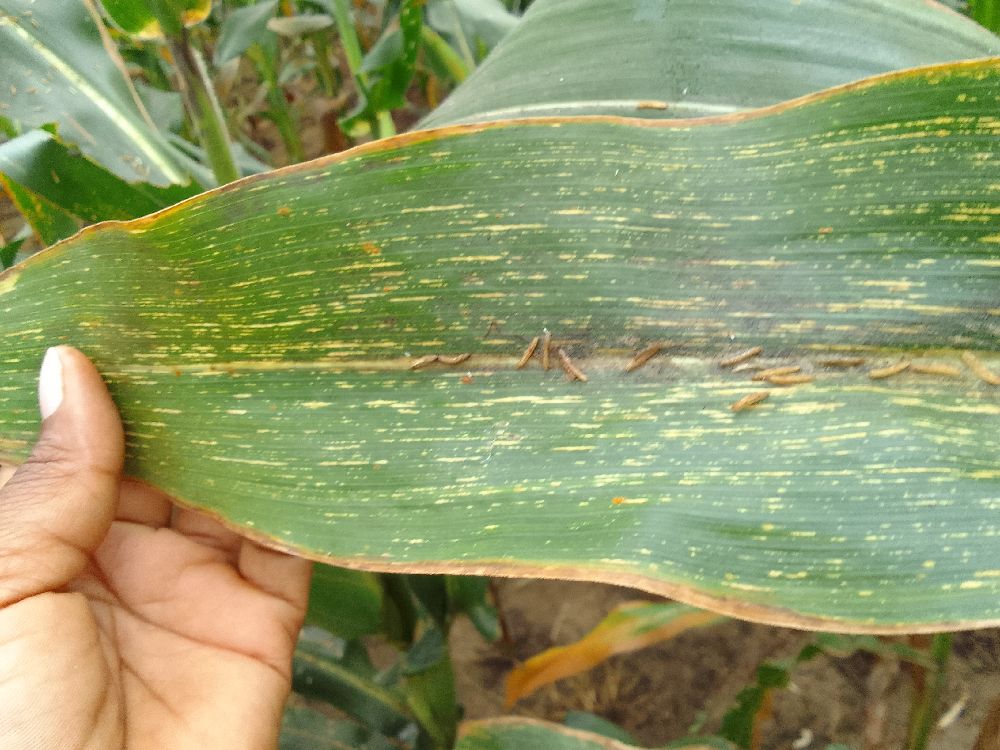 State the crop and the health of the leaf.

maize, maize streak virus
